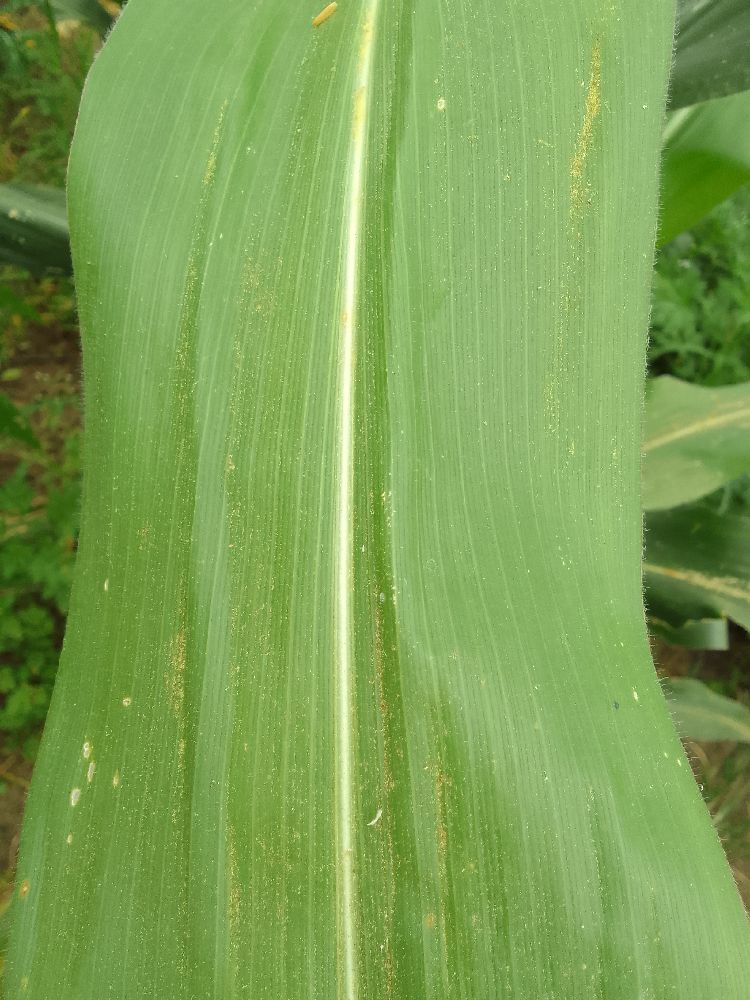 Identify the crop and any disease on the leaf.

maize, healthy
